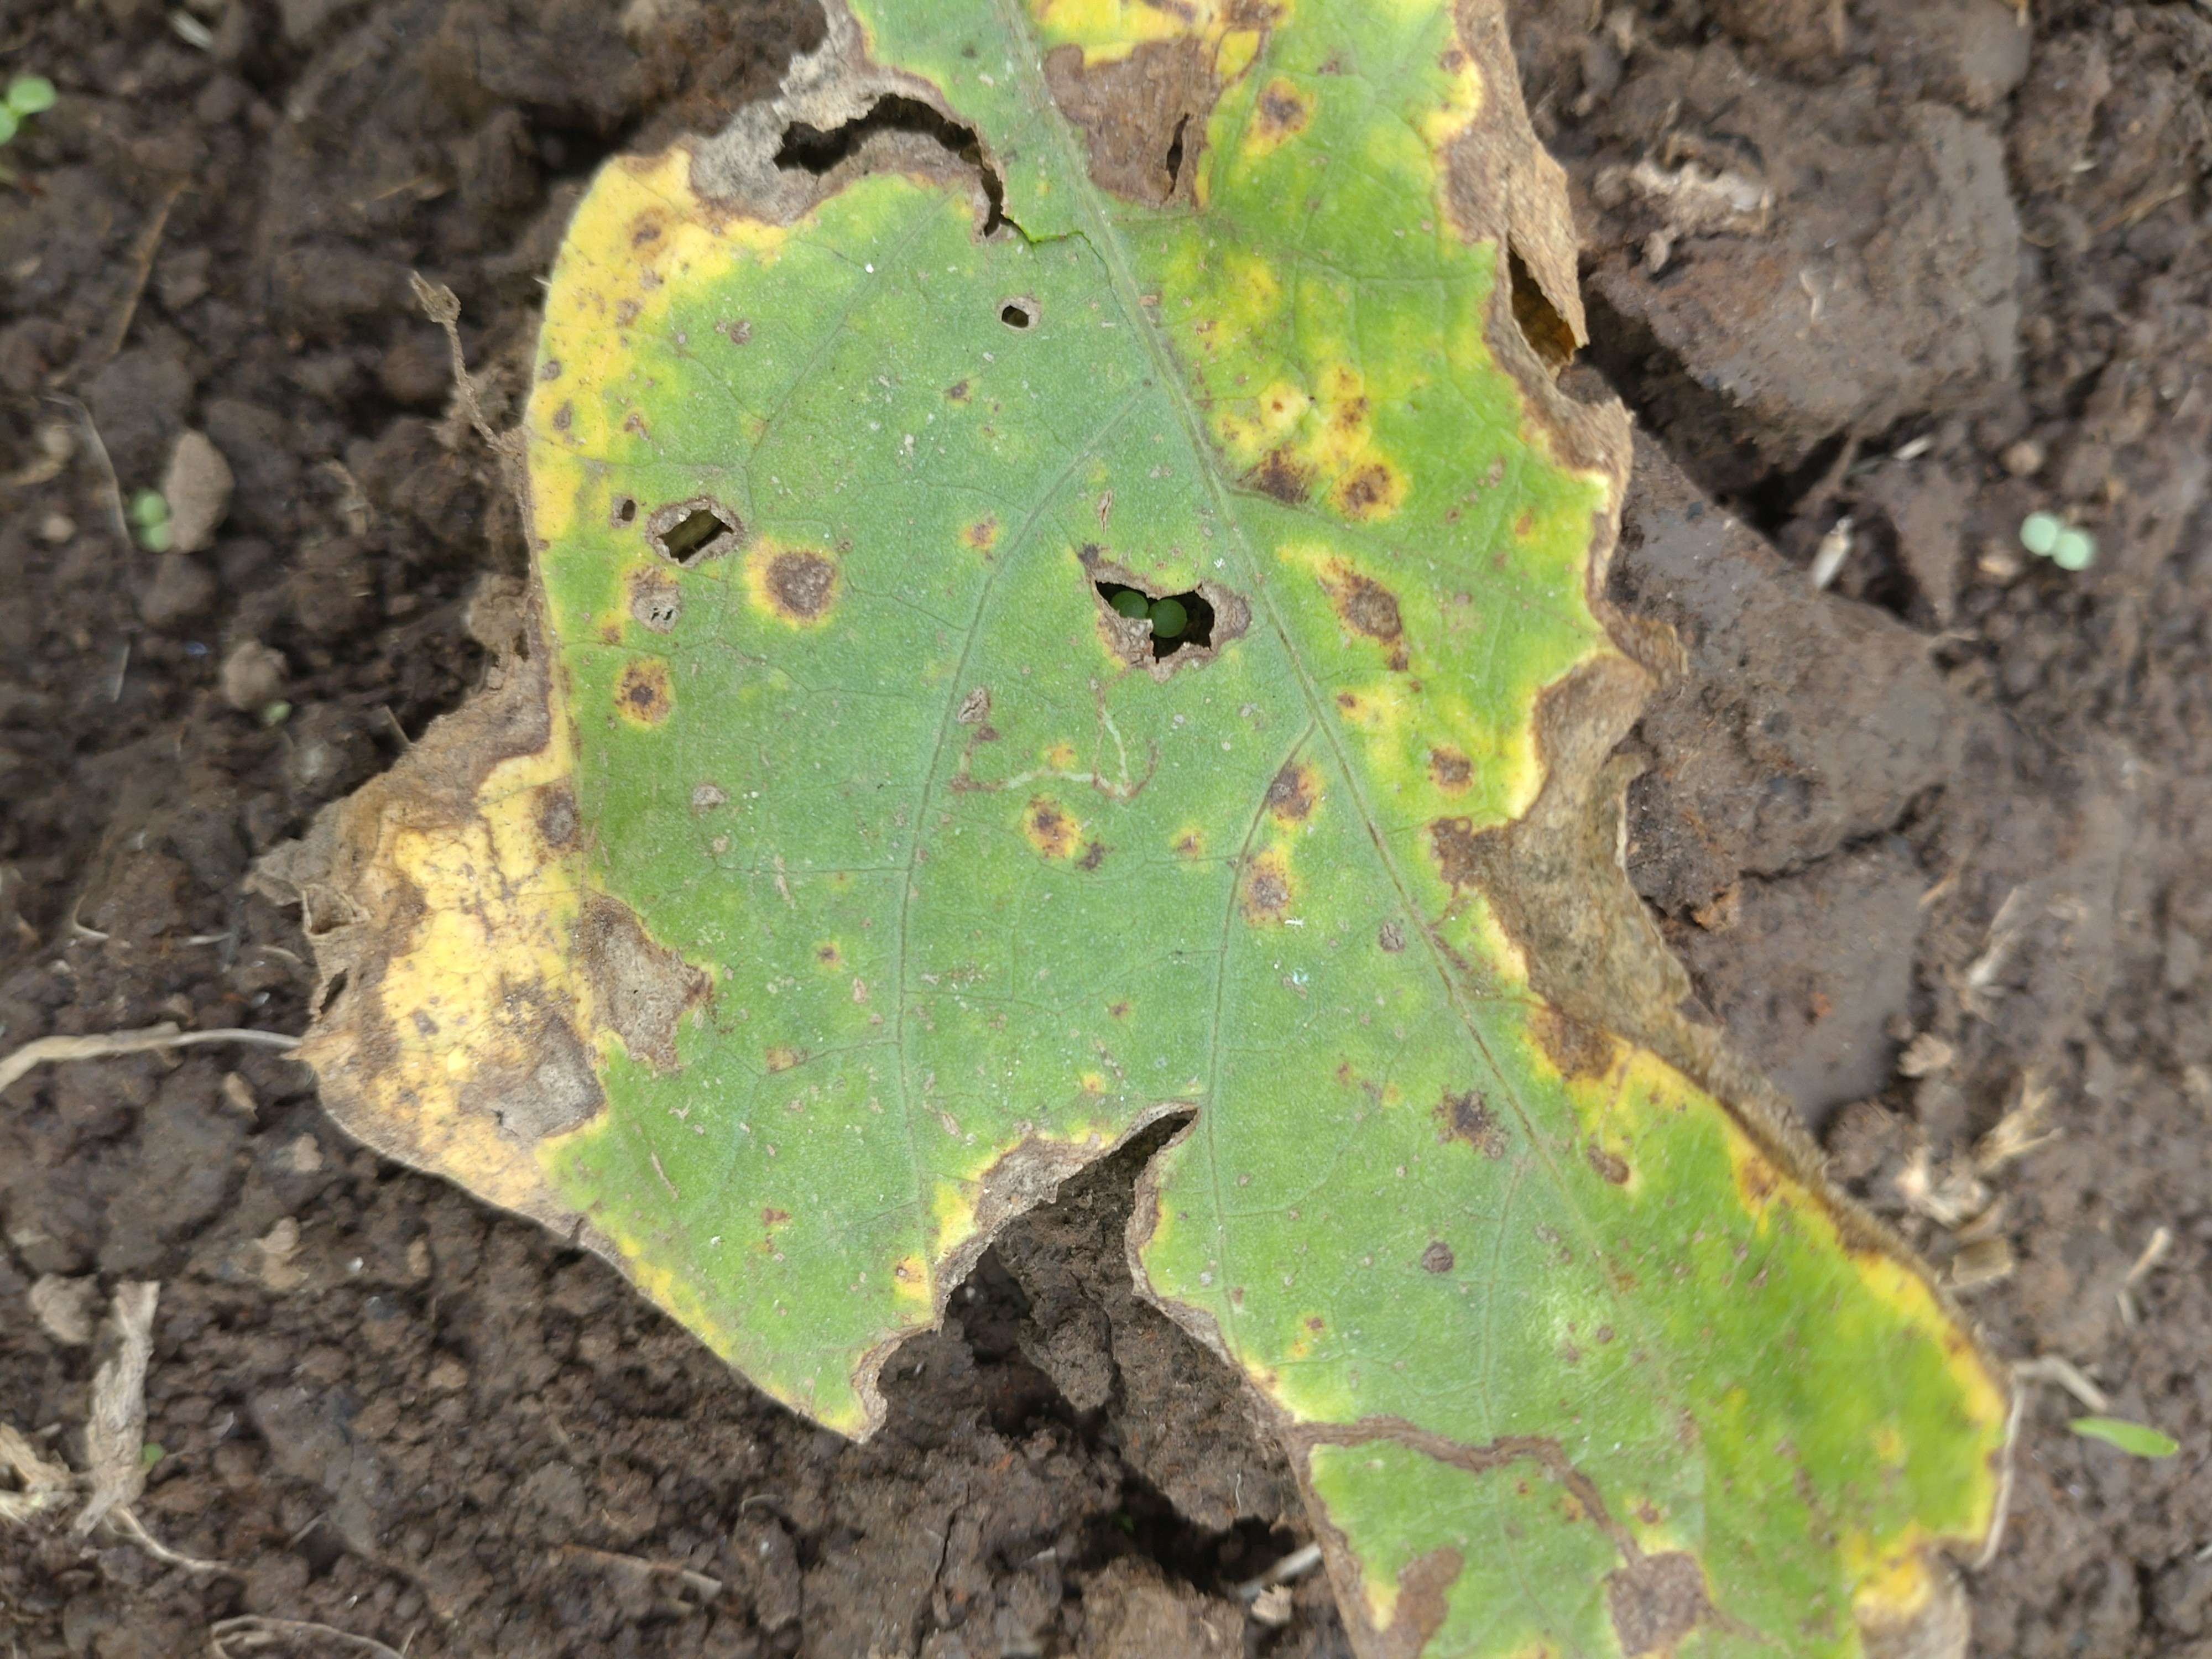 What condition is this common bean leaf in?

rust
